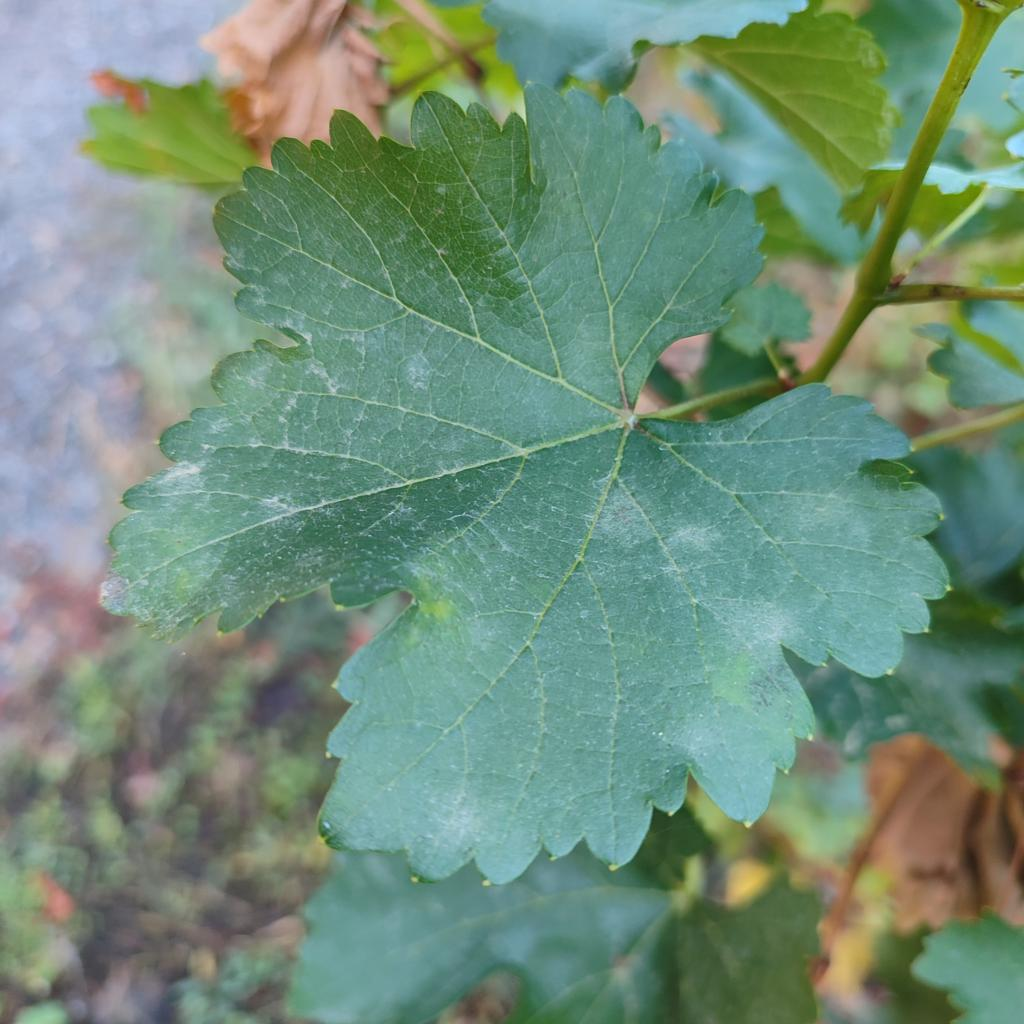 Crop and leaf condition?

grapevine, powdery mildew
